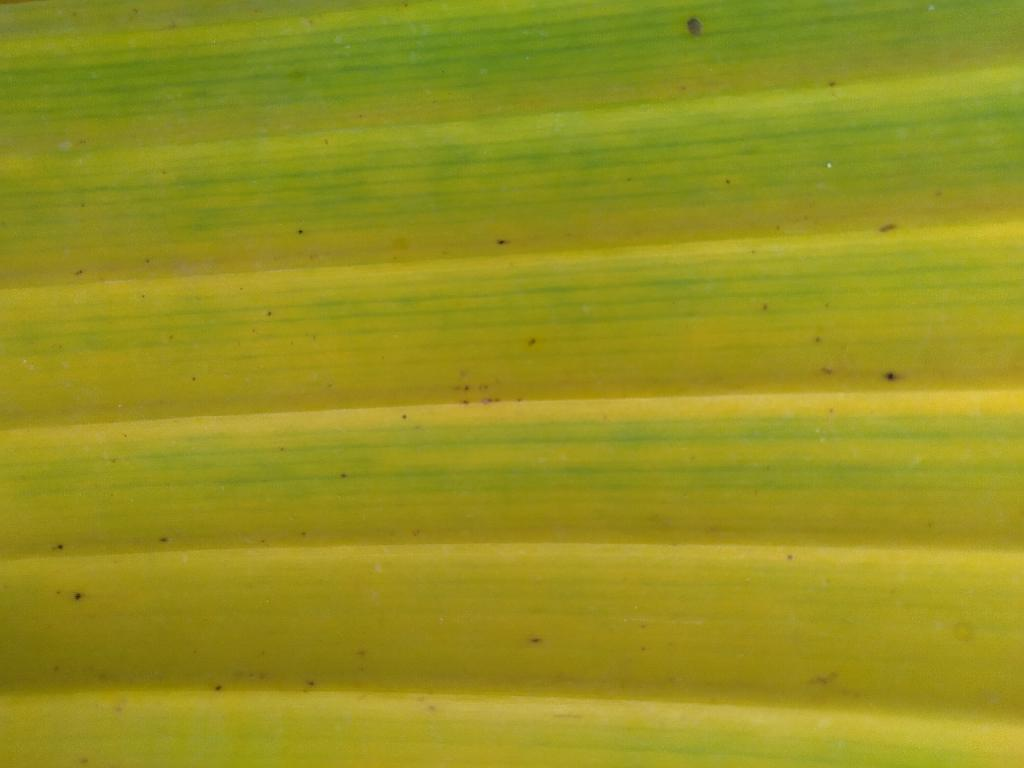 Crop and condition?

banana, fusarium wilt race 1
